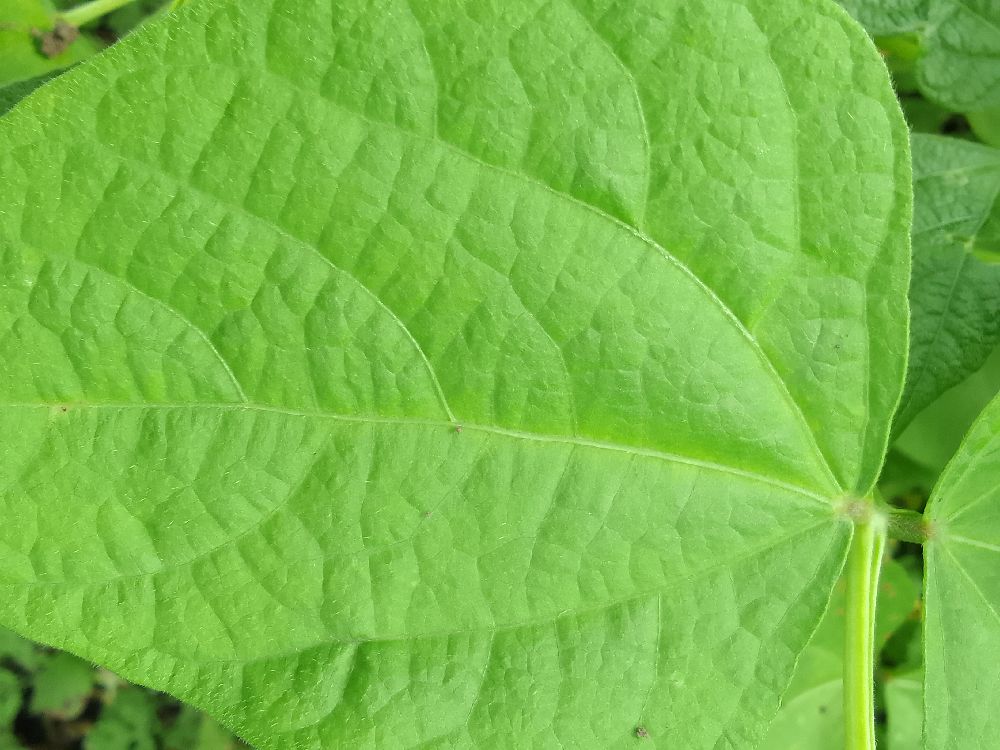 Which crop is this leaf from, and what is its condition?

common bean, healthy
